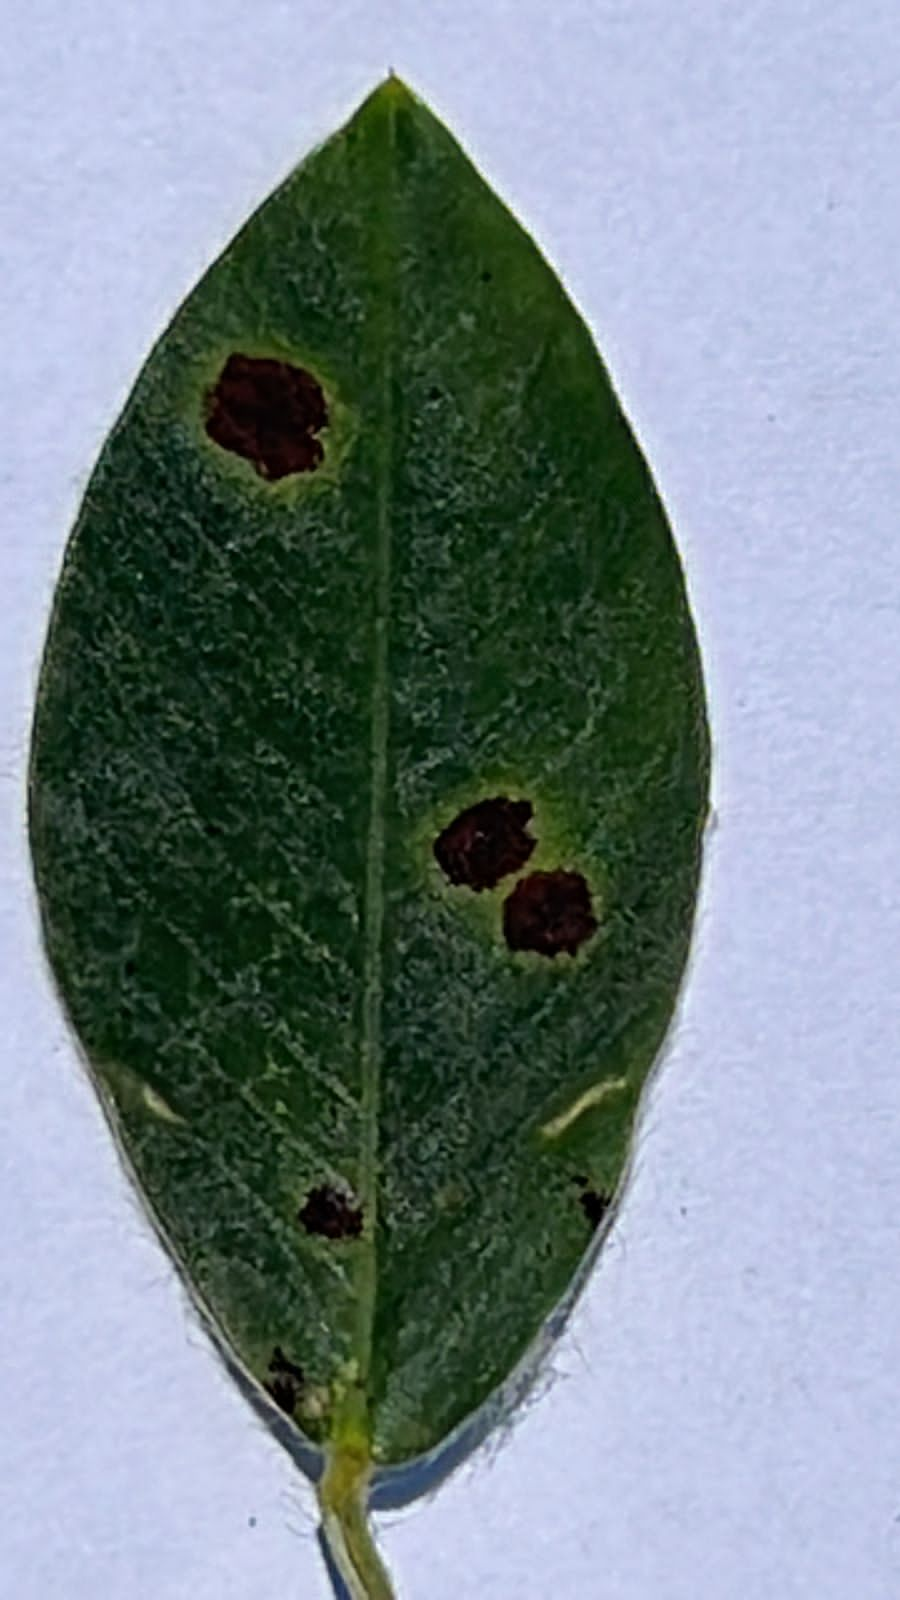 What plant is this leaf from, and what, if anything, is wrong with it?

peanut, nothapassalora personata
